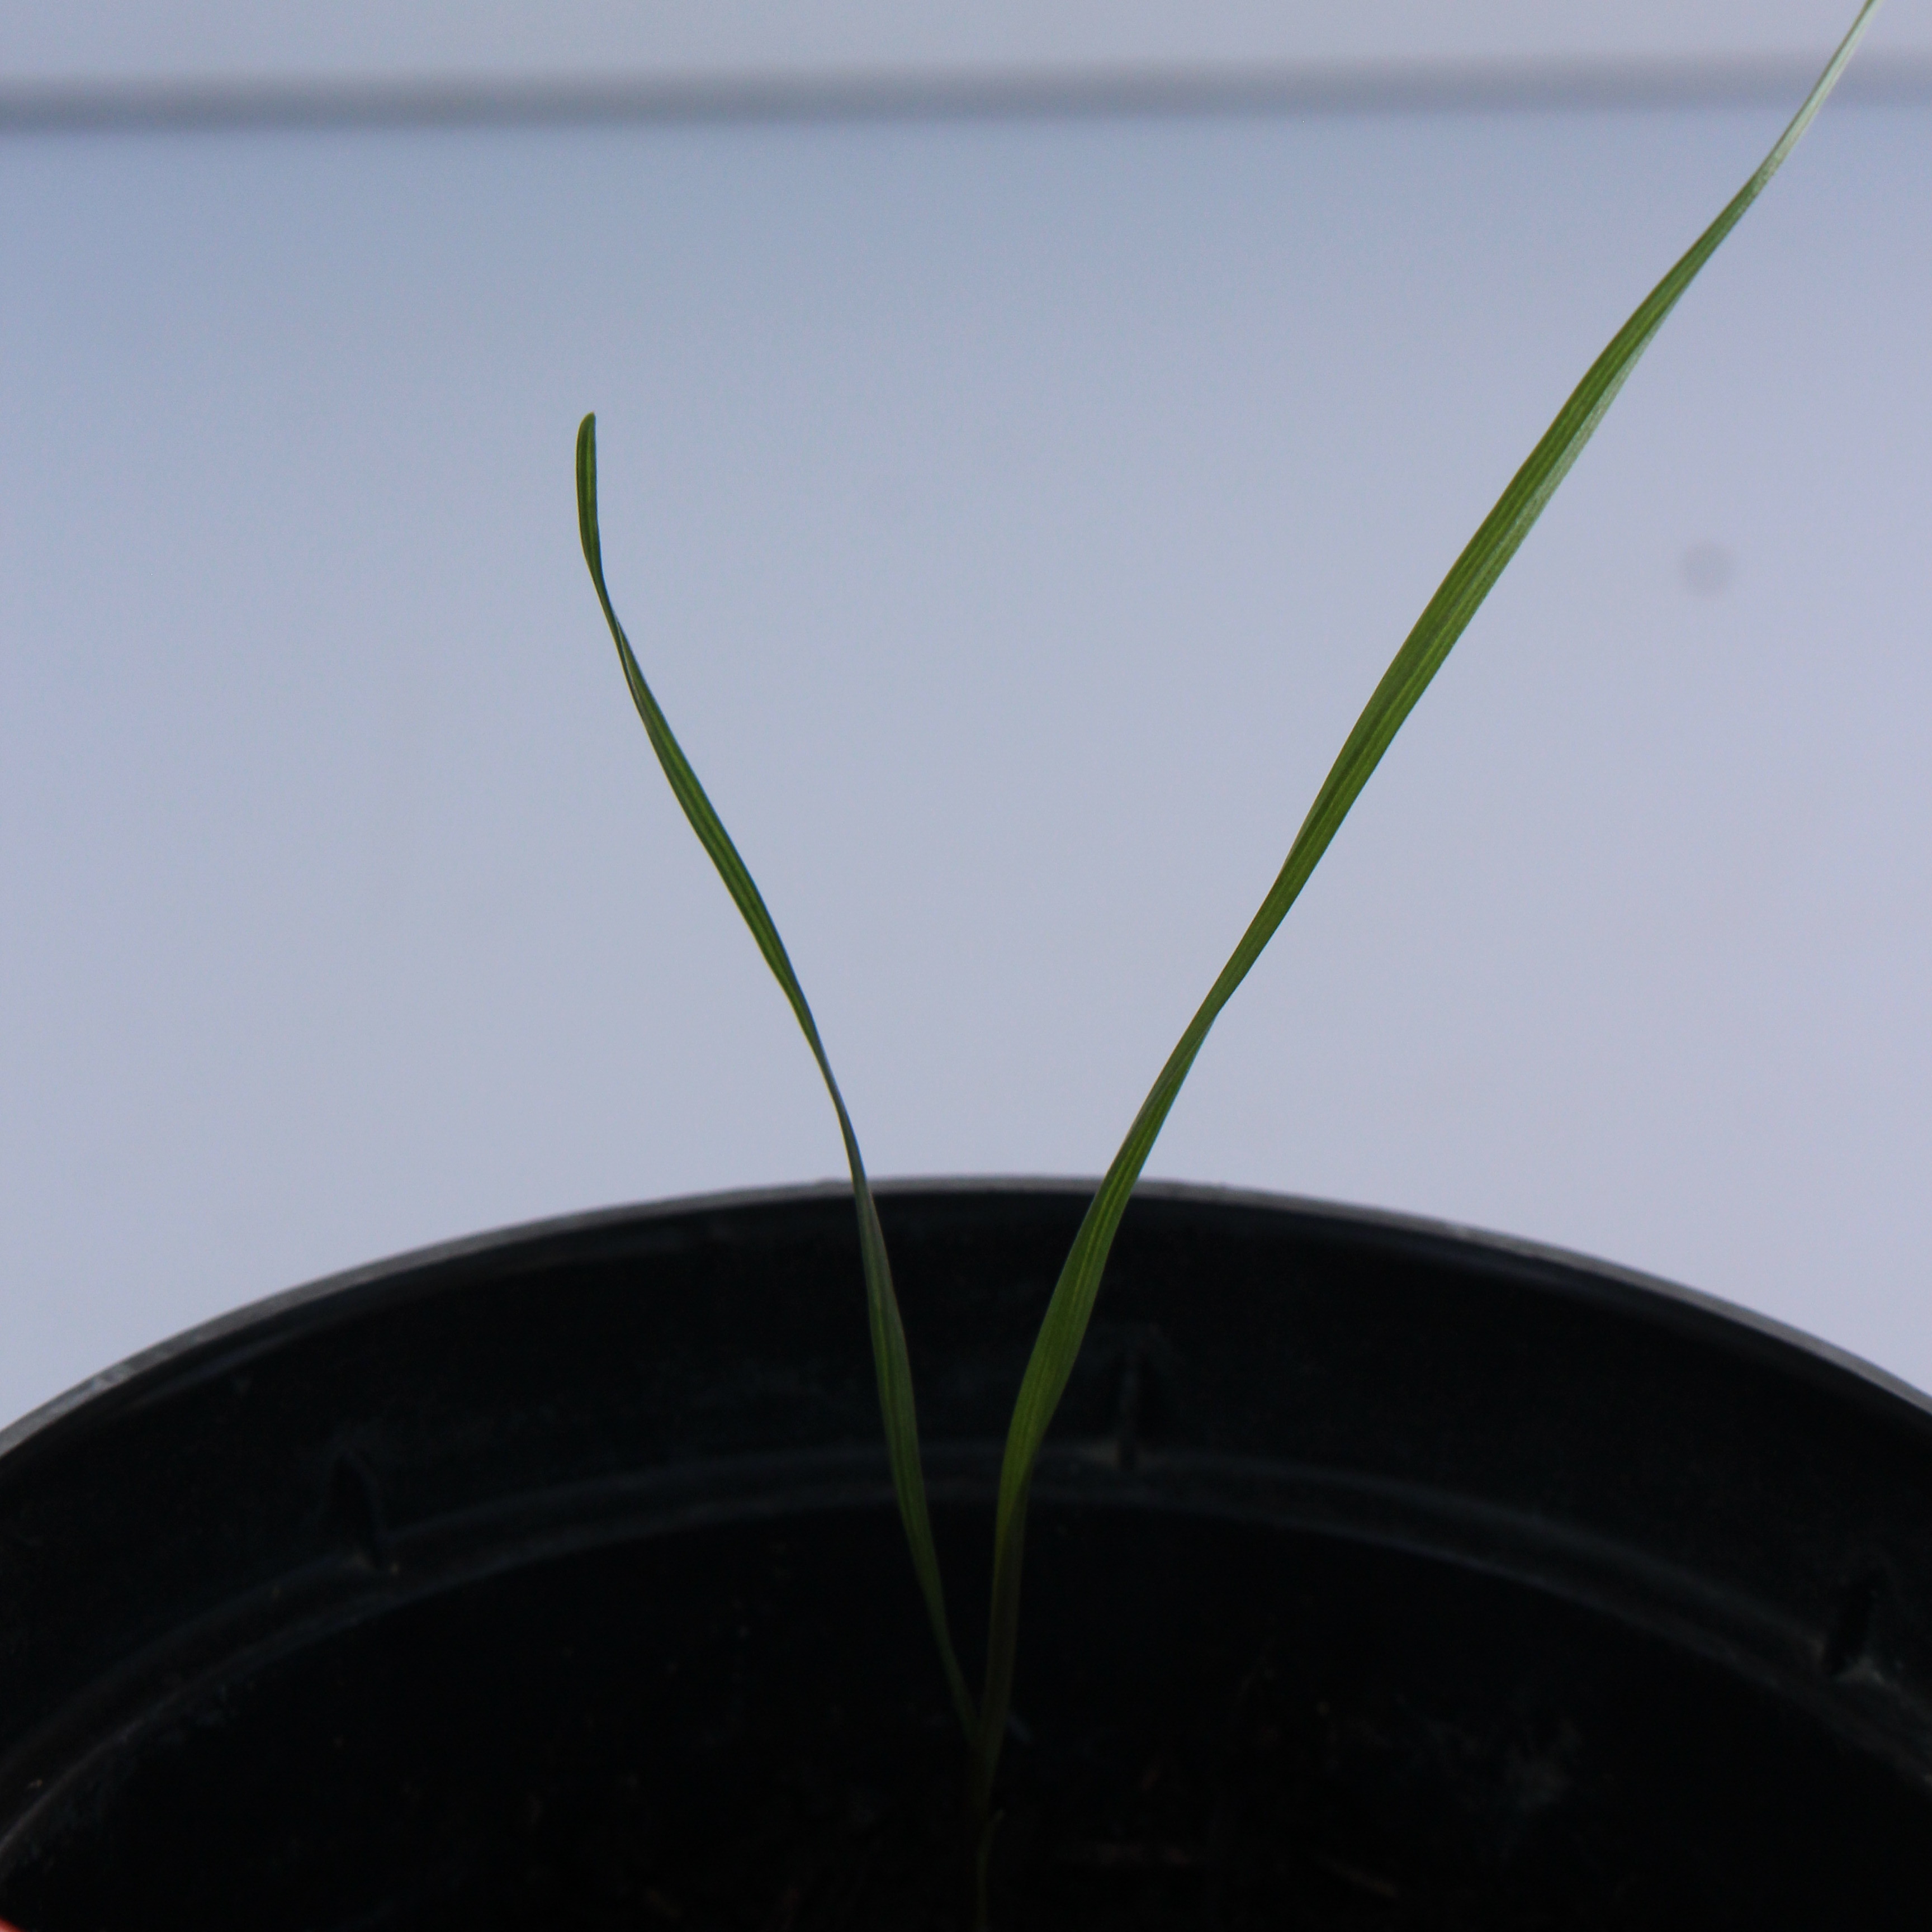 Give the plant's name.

Lolium multiflorum
